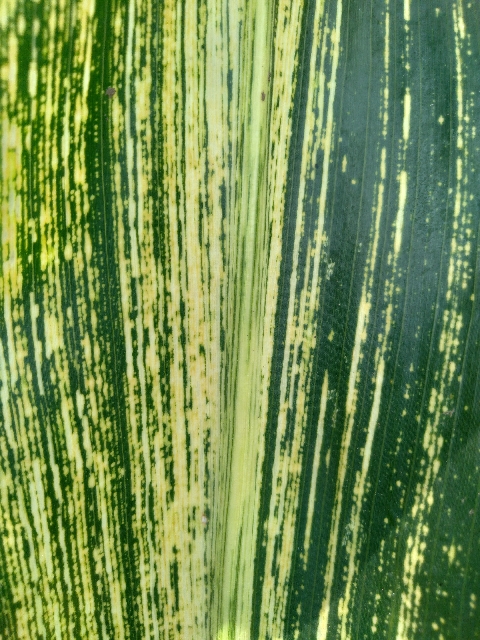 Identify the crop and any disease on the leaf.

maize, maize streak virus
